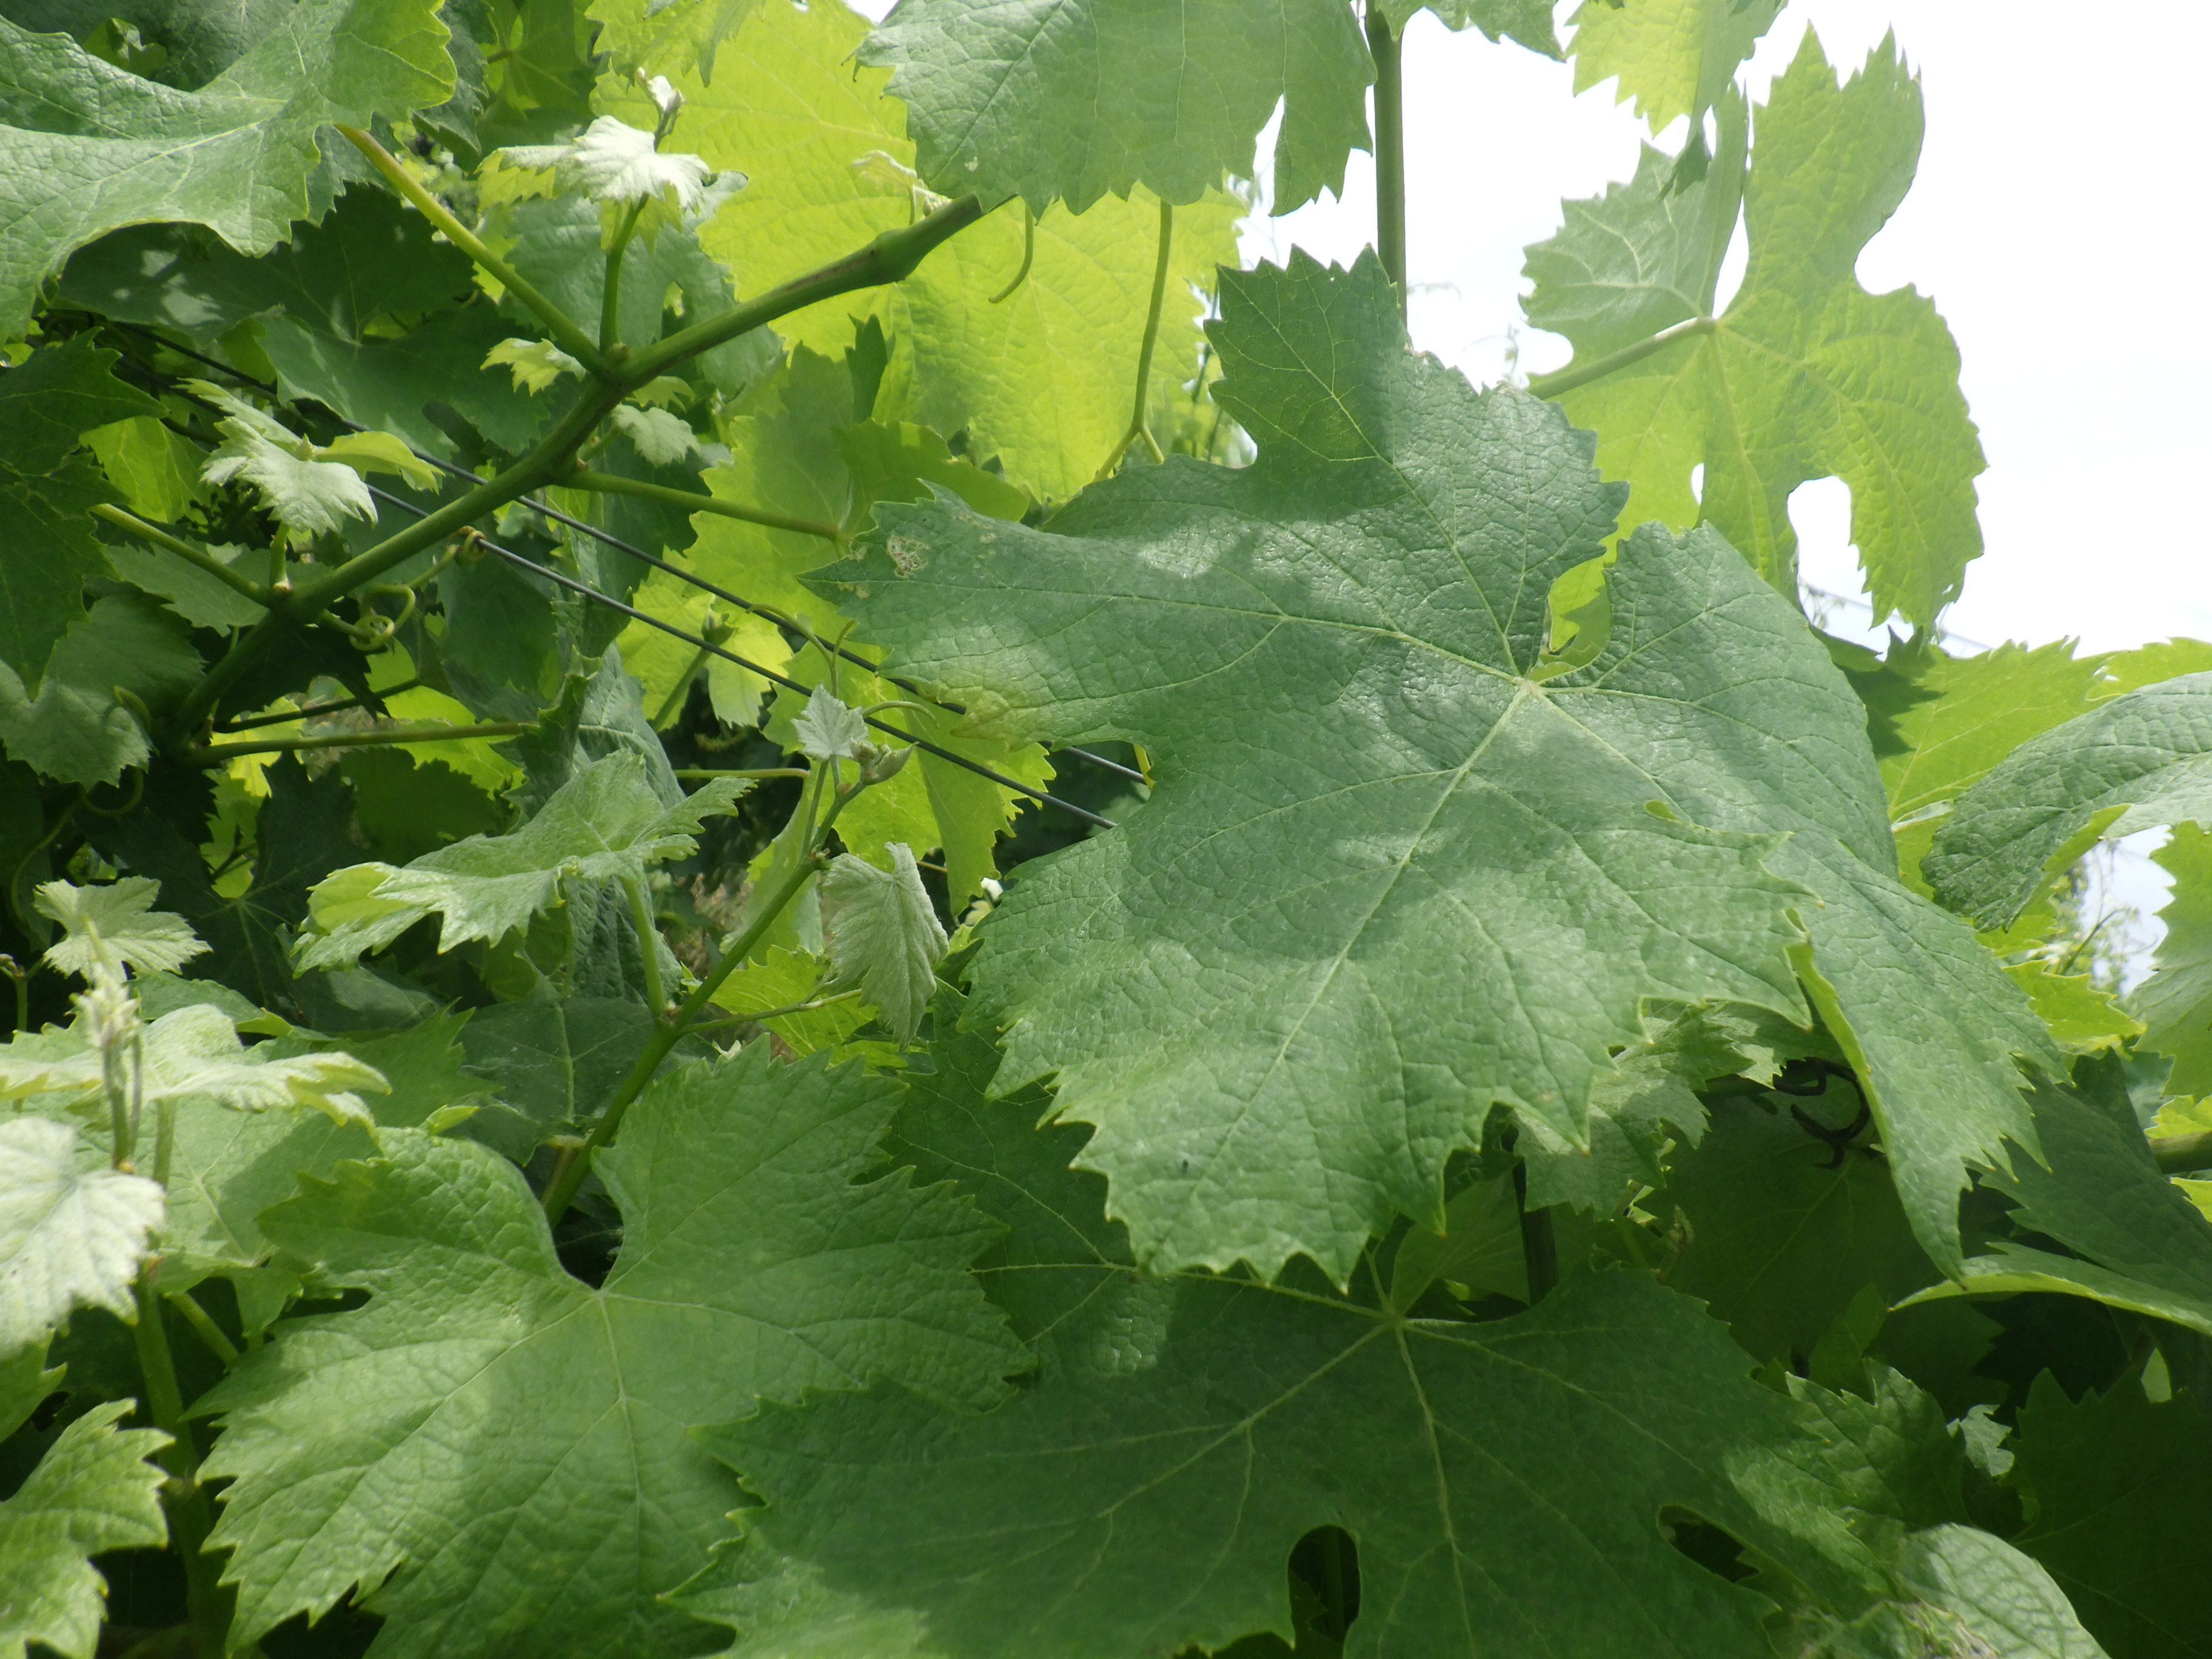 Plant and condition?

grapevine, downy mildew, phytophagous
